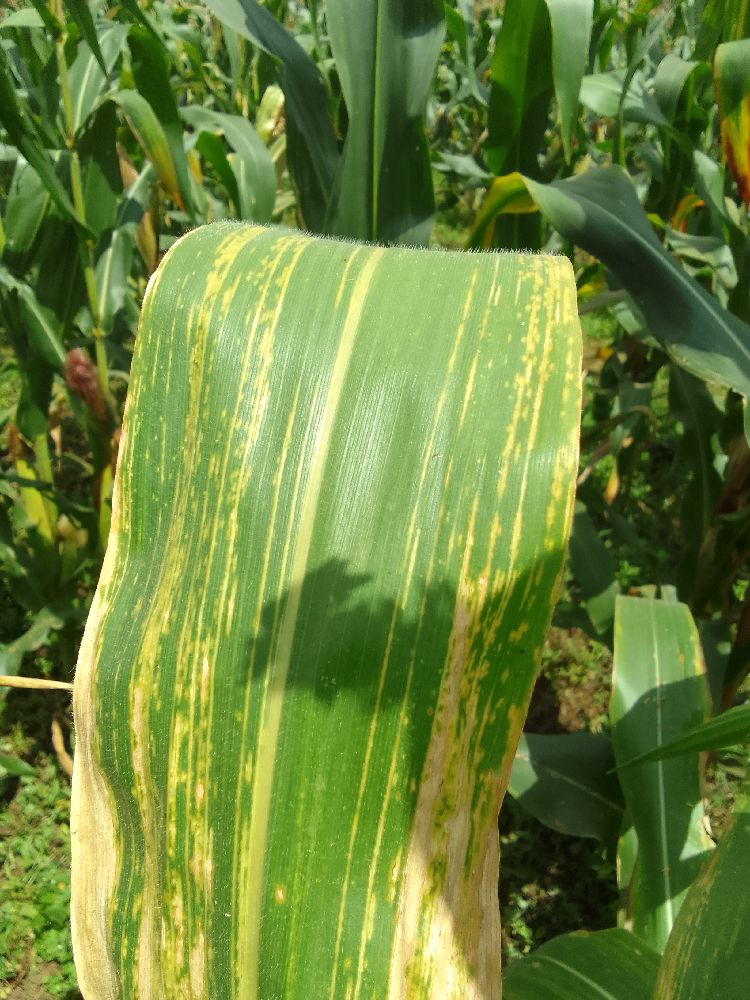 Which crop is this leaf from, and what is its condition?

maize, maize lethal necrosis
